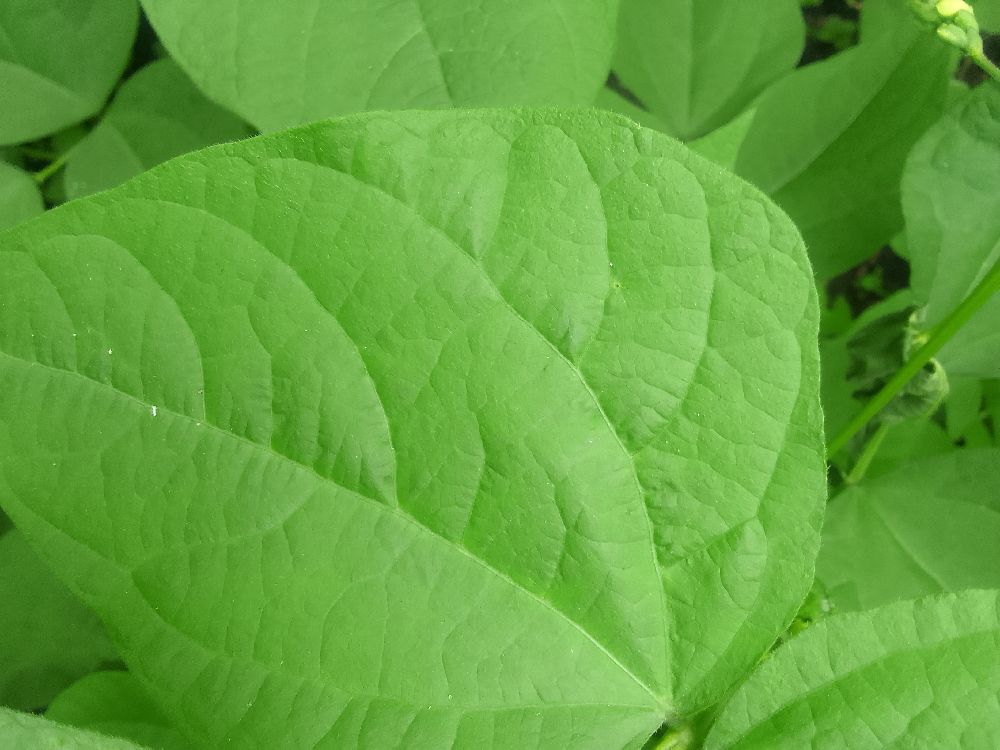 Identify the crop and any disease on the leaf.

common bean, healthy
